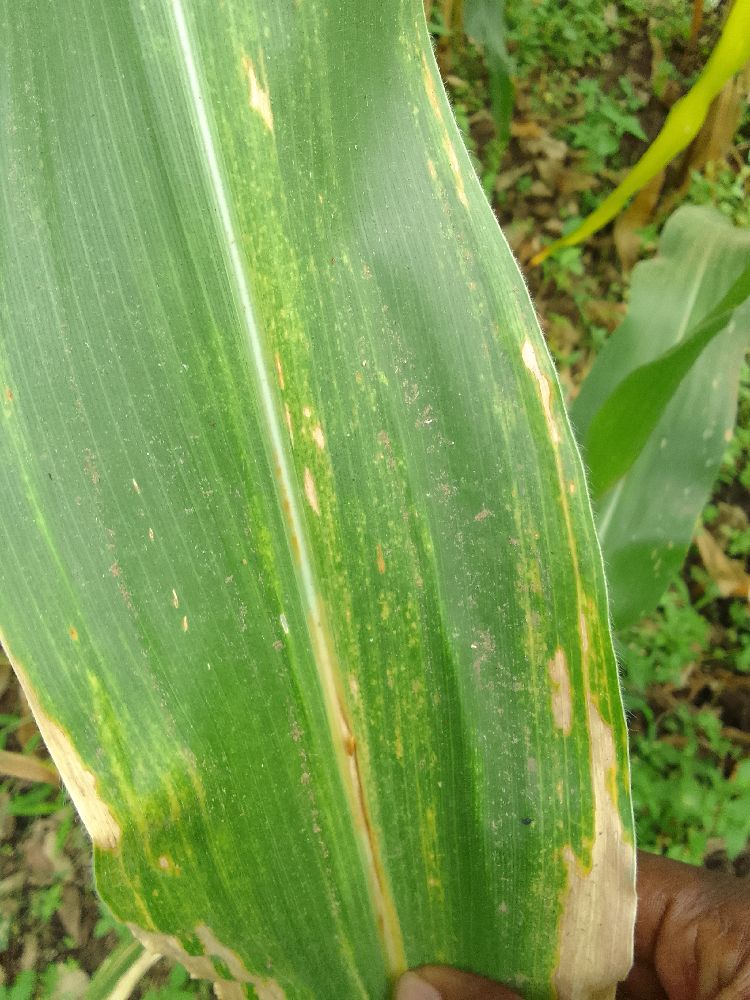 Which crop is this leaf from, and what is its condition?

maize, maize lethal necrosis
